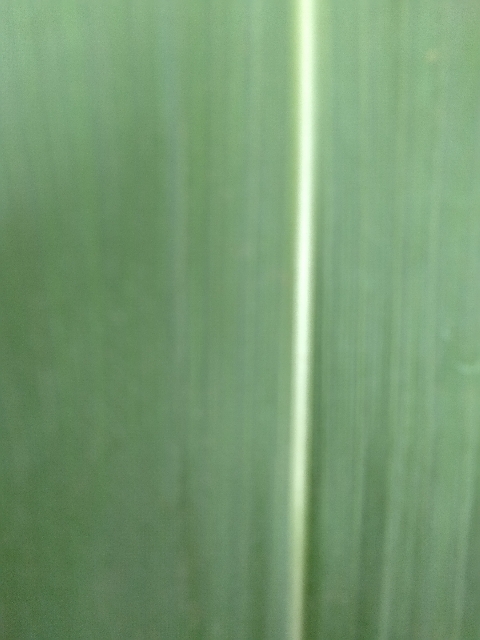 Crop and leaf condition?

maize, healthy
